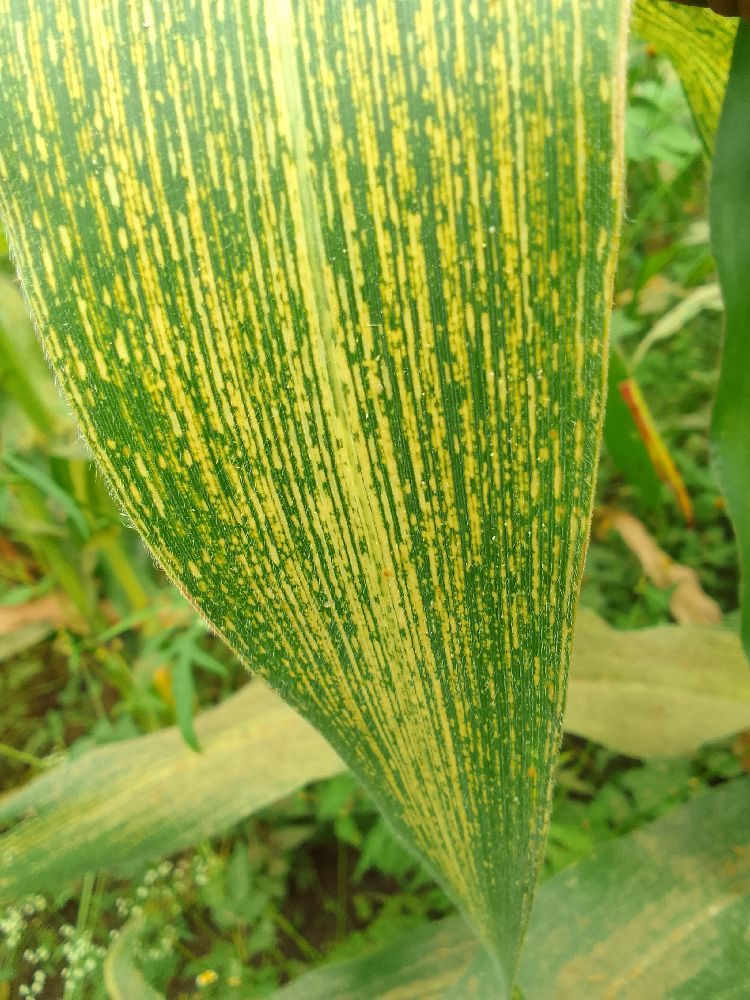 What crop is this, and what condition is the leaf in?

maize, maize streak virus
